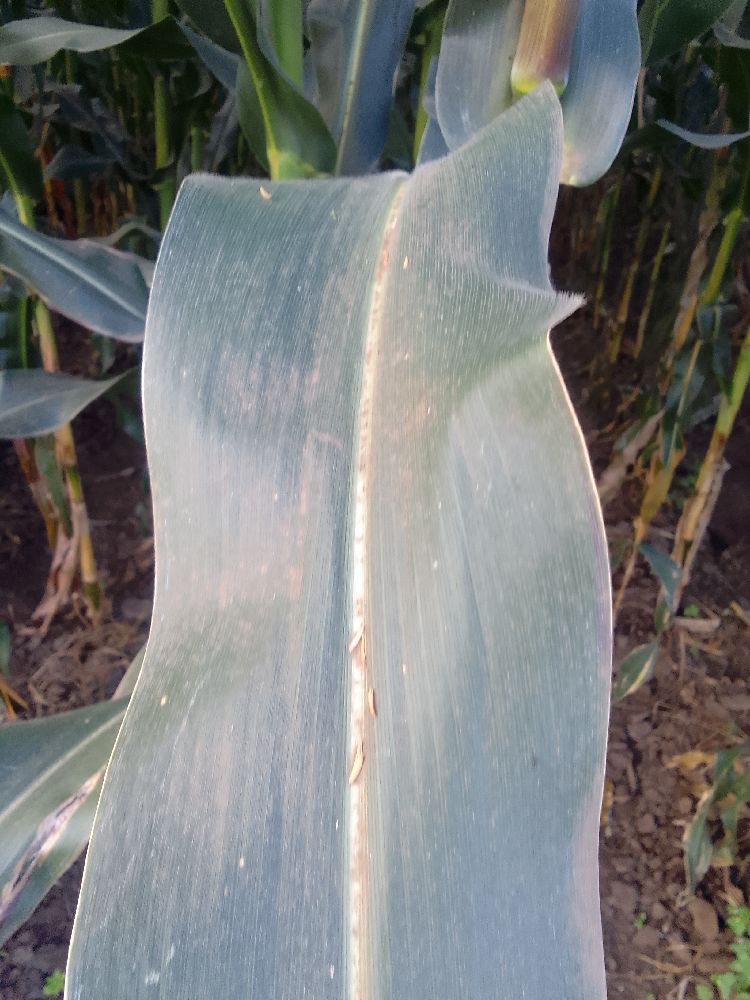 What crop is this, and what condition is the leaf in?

maize, healthy
